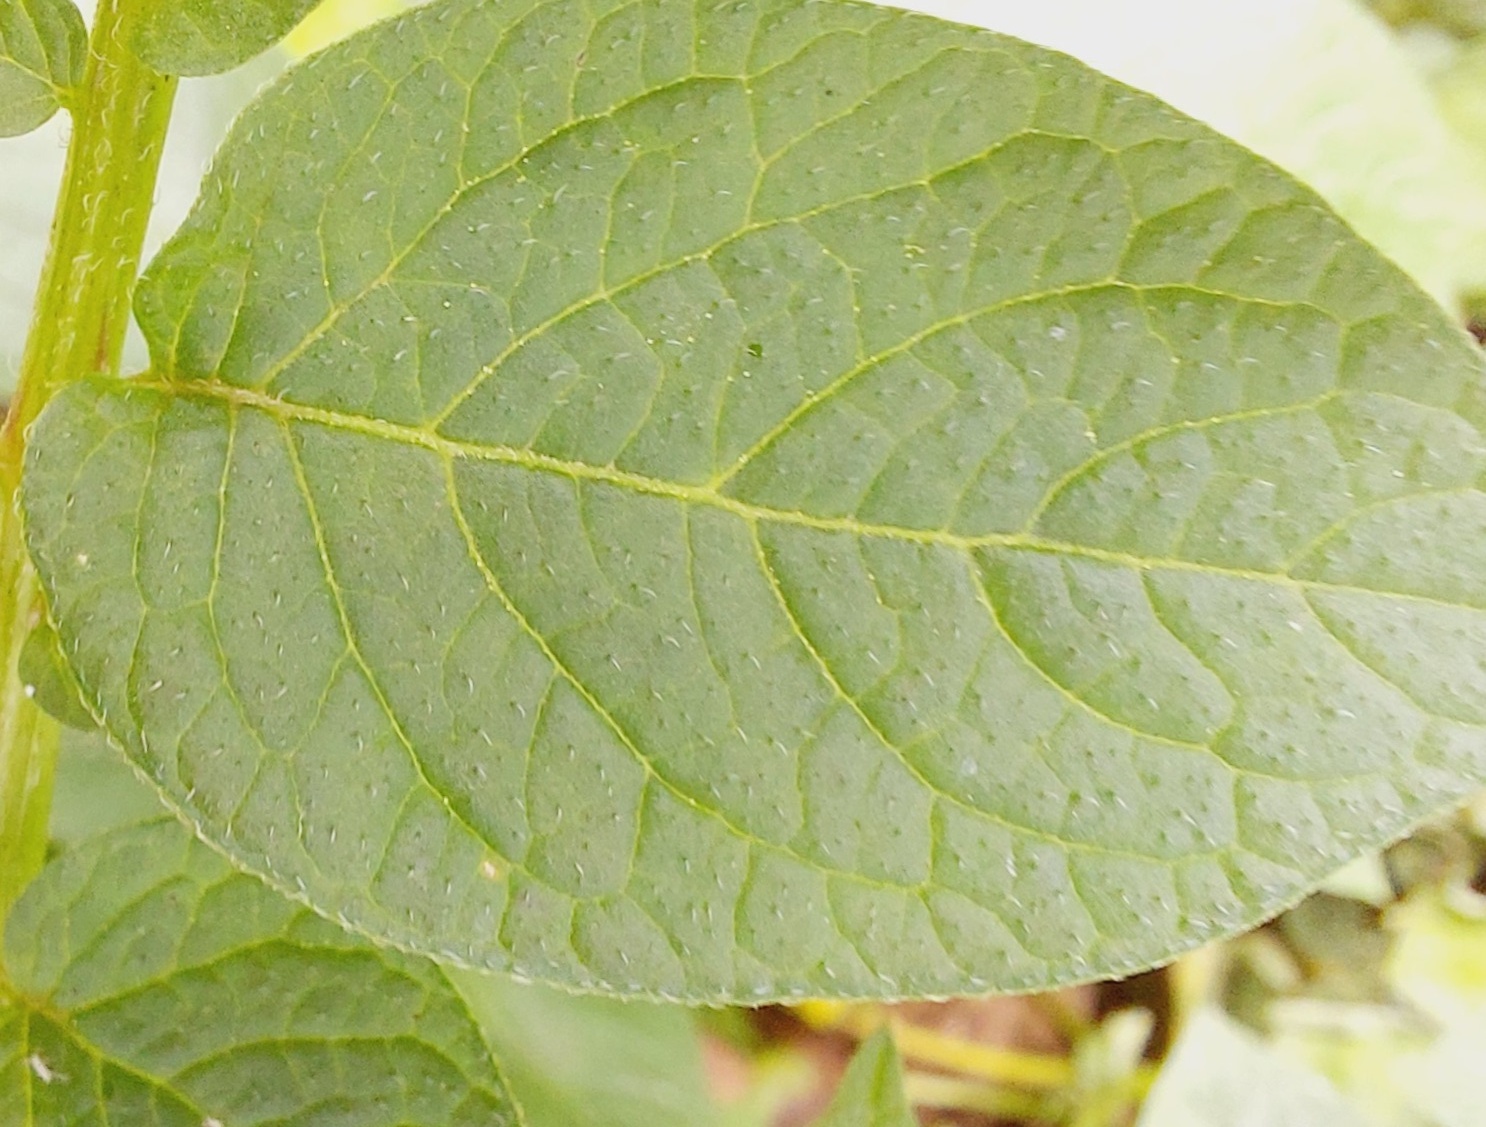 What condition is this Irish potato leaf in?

healthy
